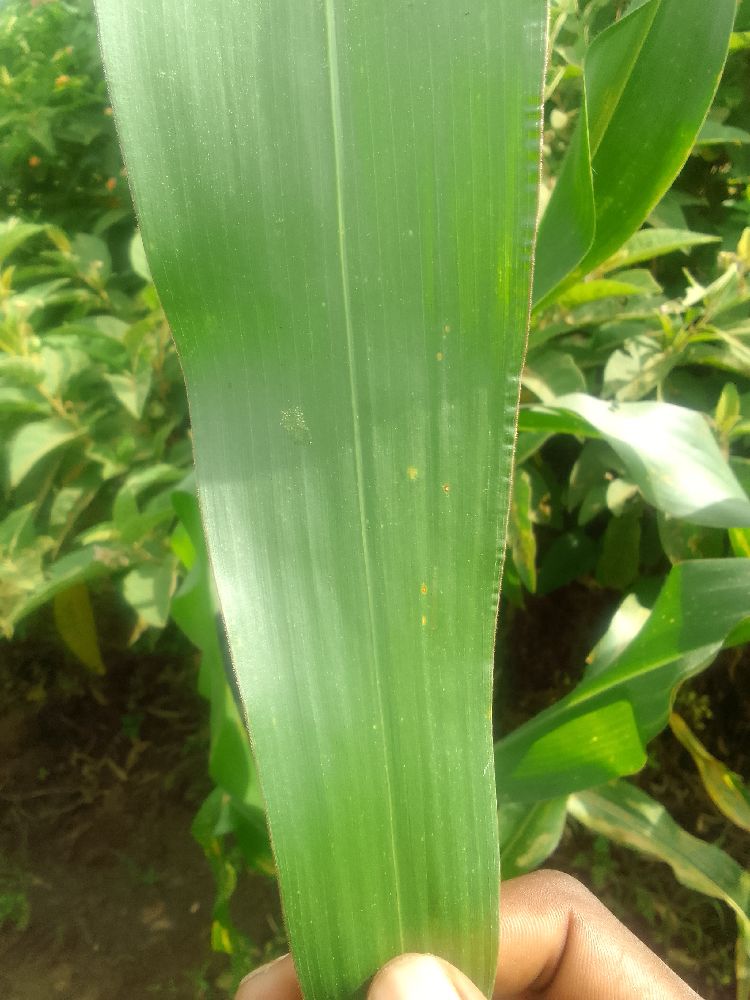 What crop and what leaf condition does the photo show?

maize, healthy
